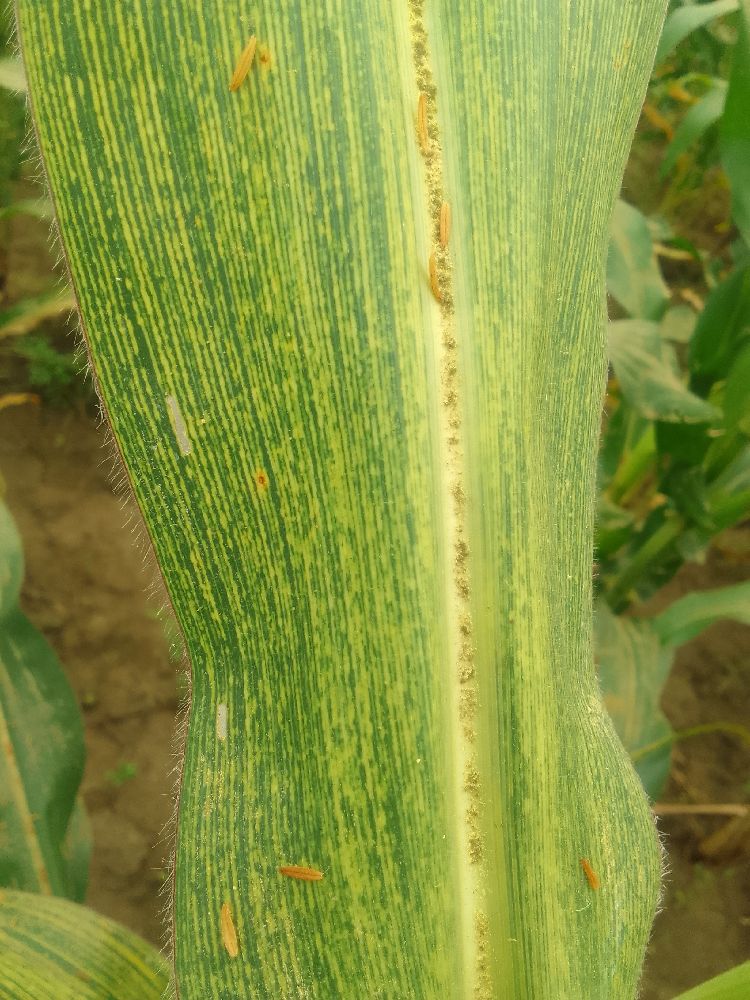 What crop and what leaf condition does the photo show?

maize, maize streak virus
